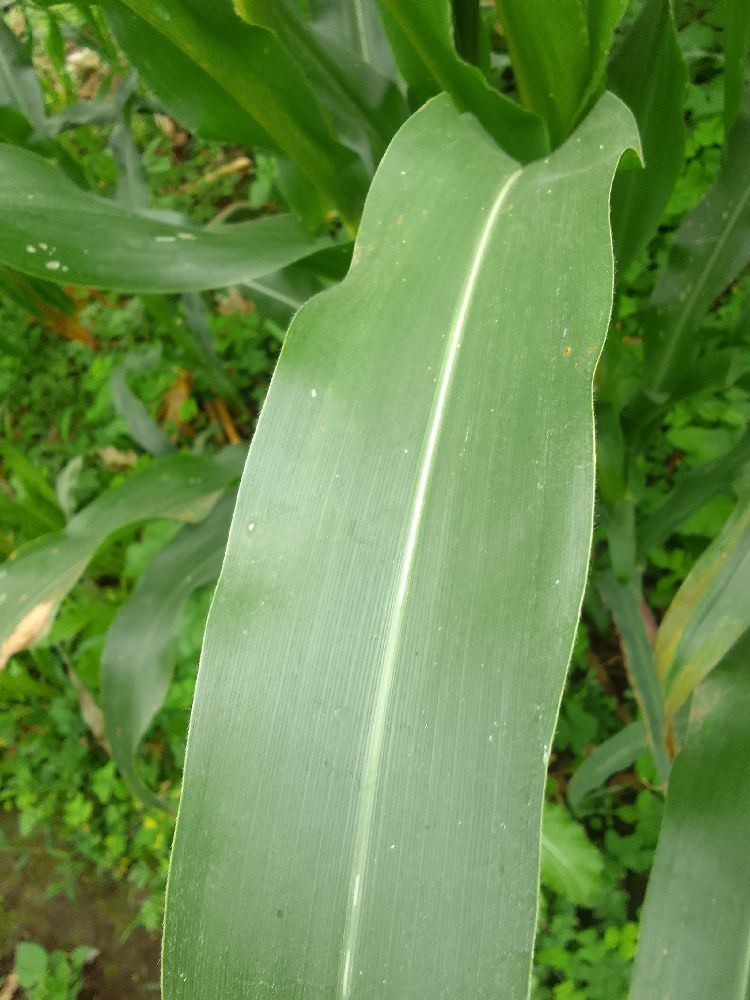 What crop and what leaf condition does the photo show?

maize, healthy
